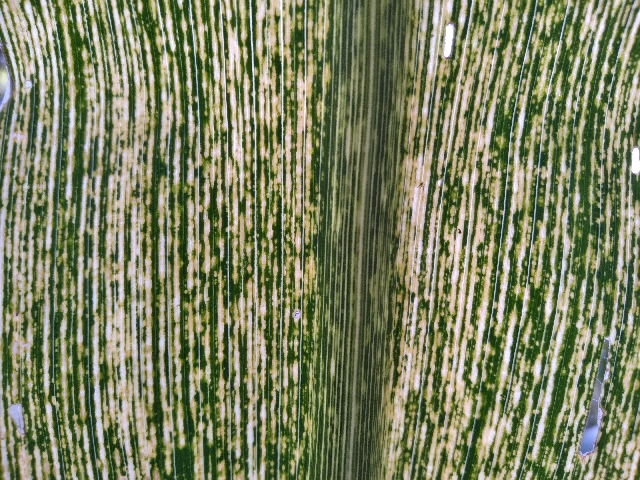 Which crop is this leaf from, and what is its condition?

maize, maize streak virus
